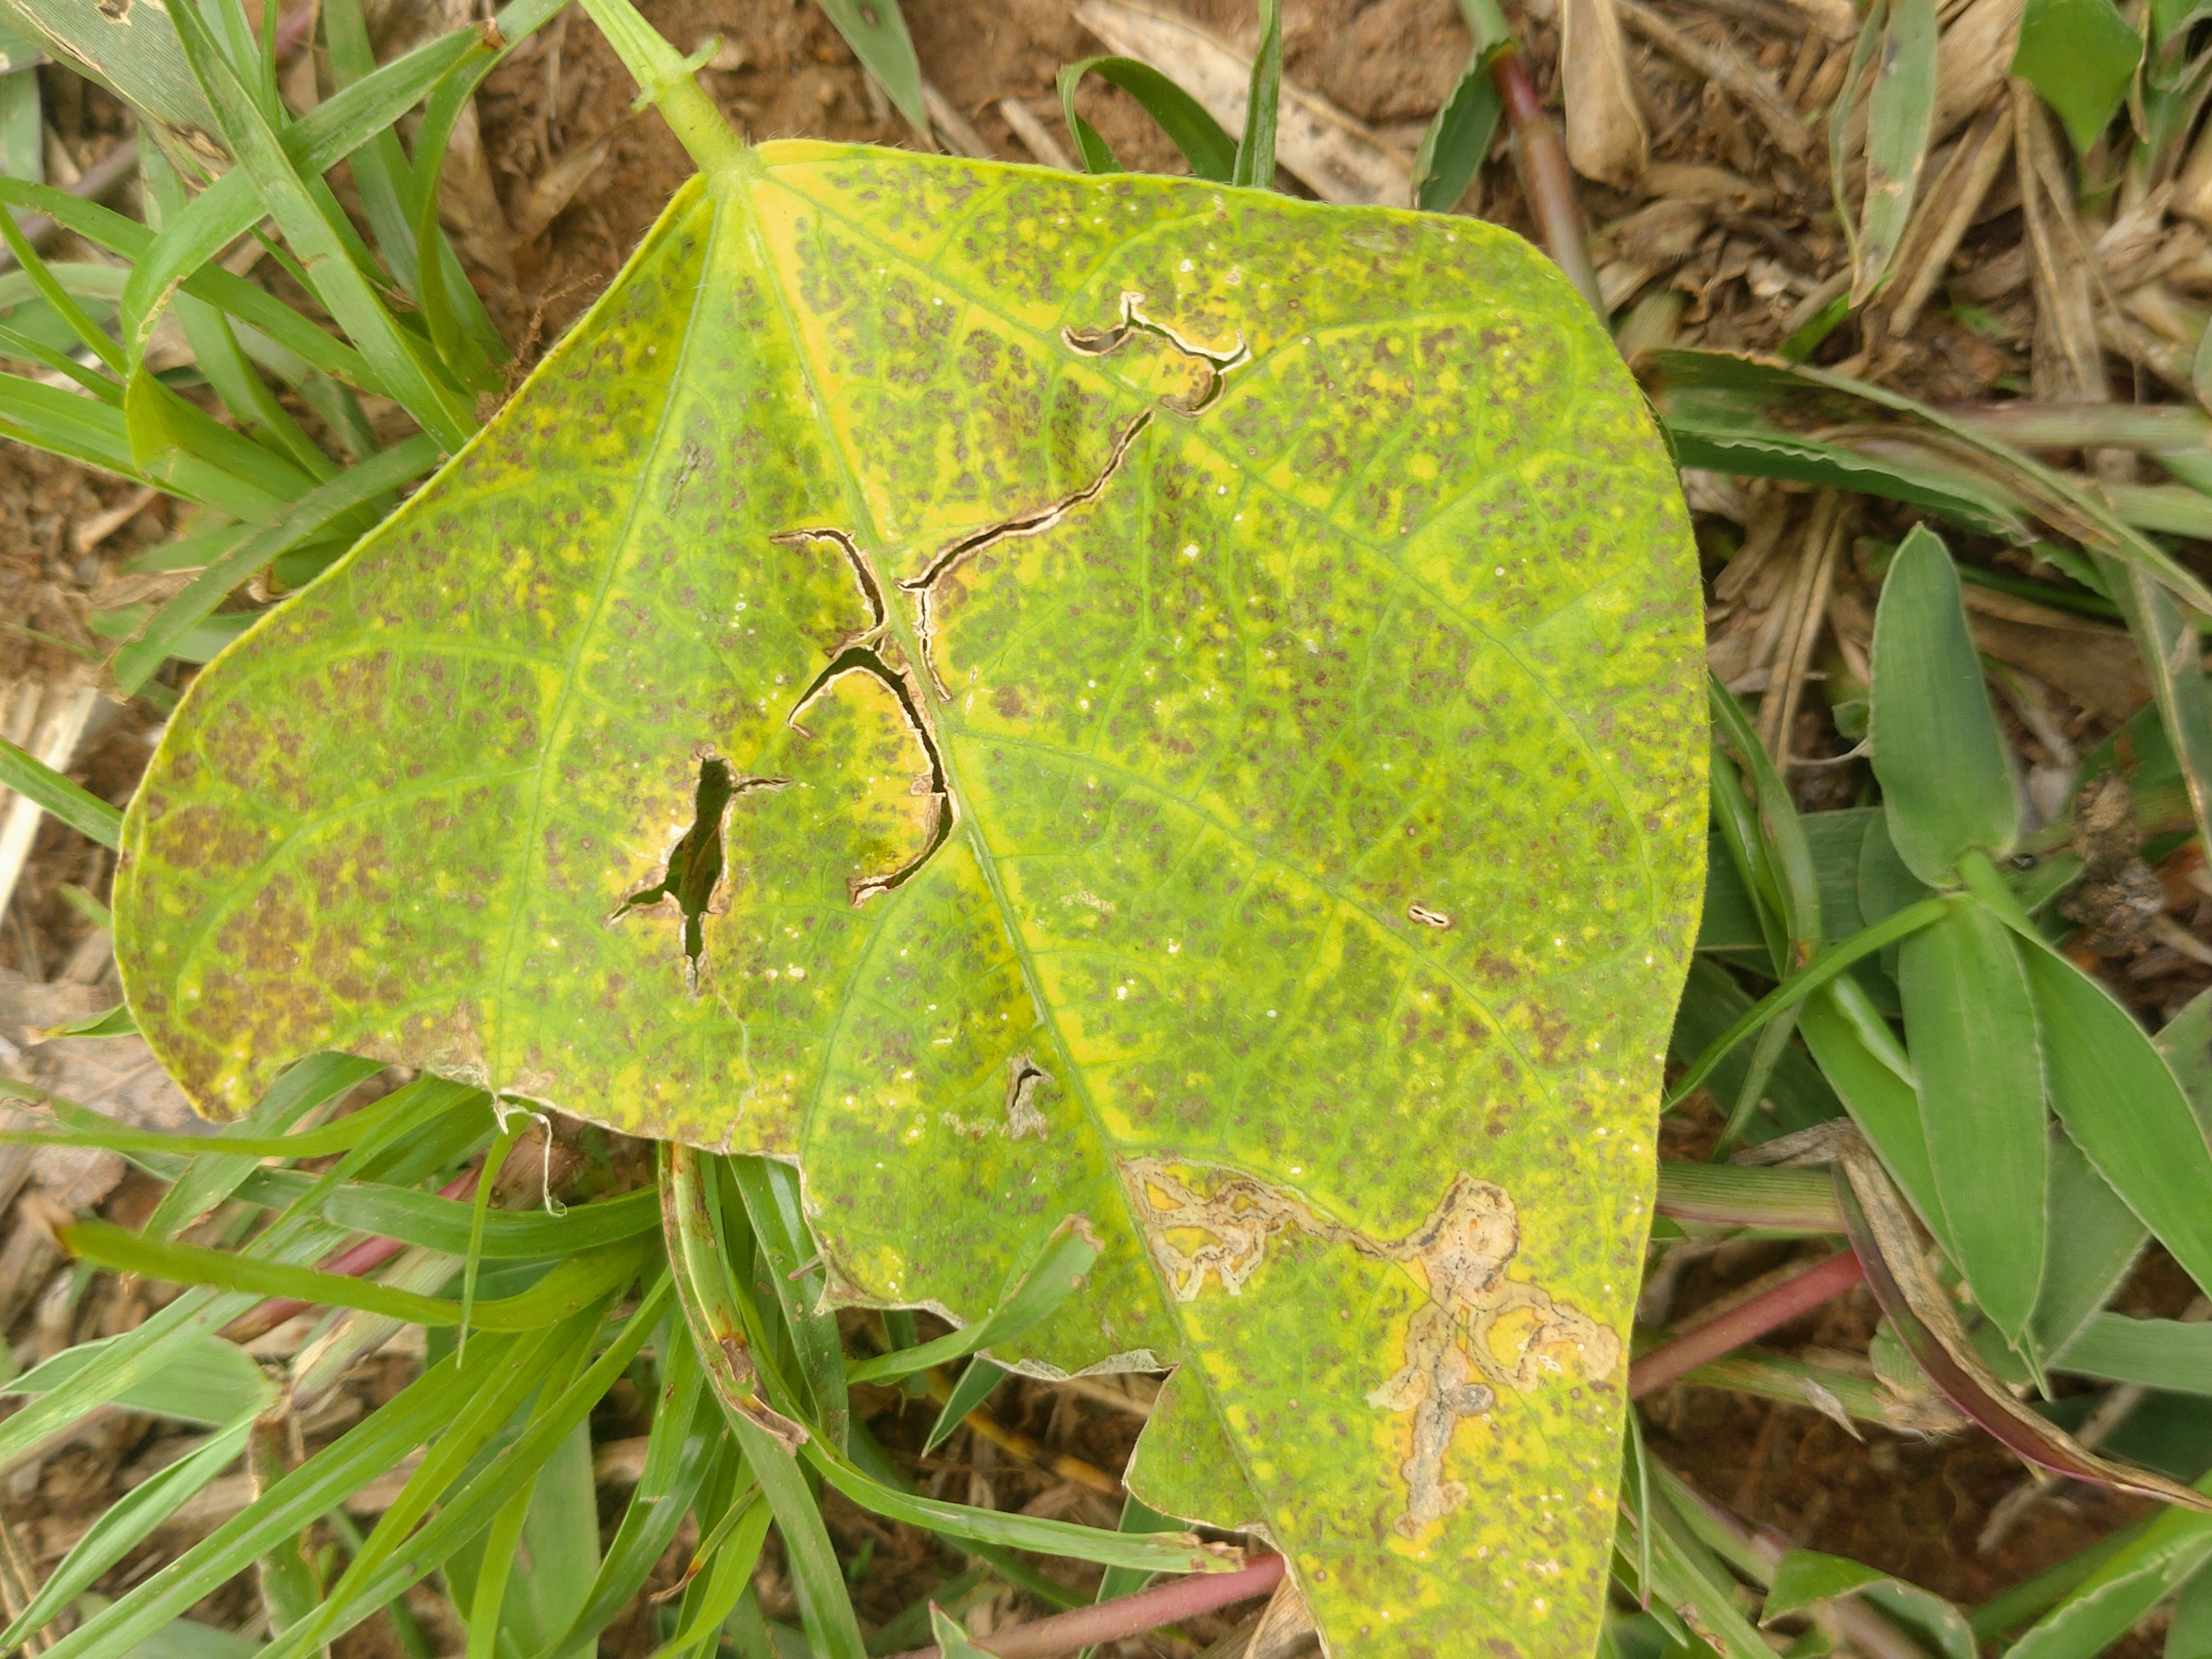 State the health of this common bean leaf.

anthracnose
